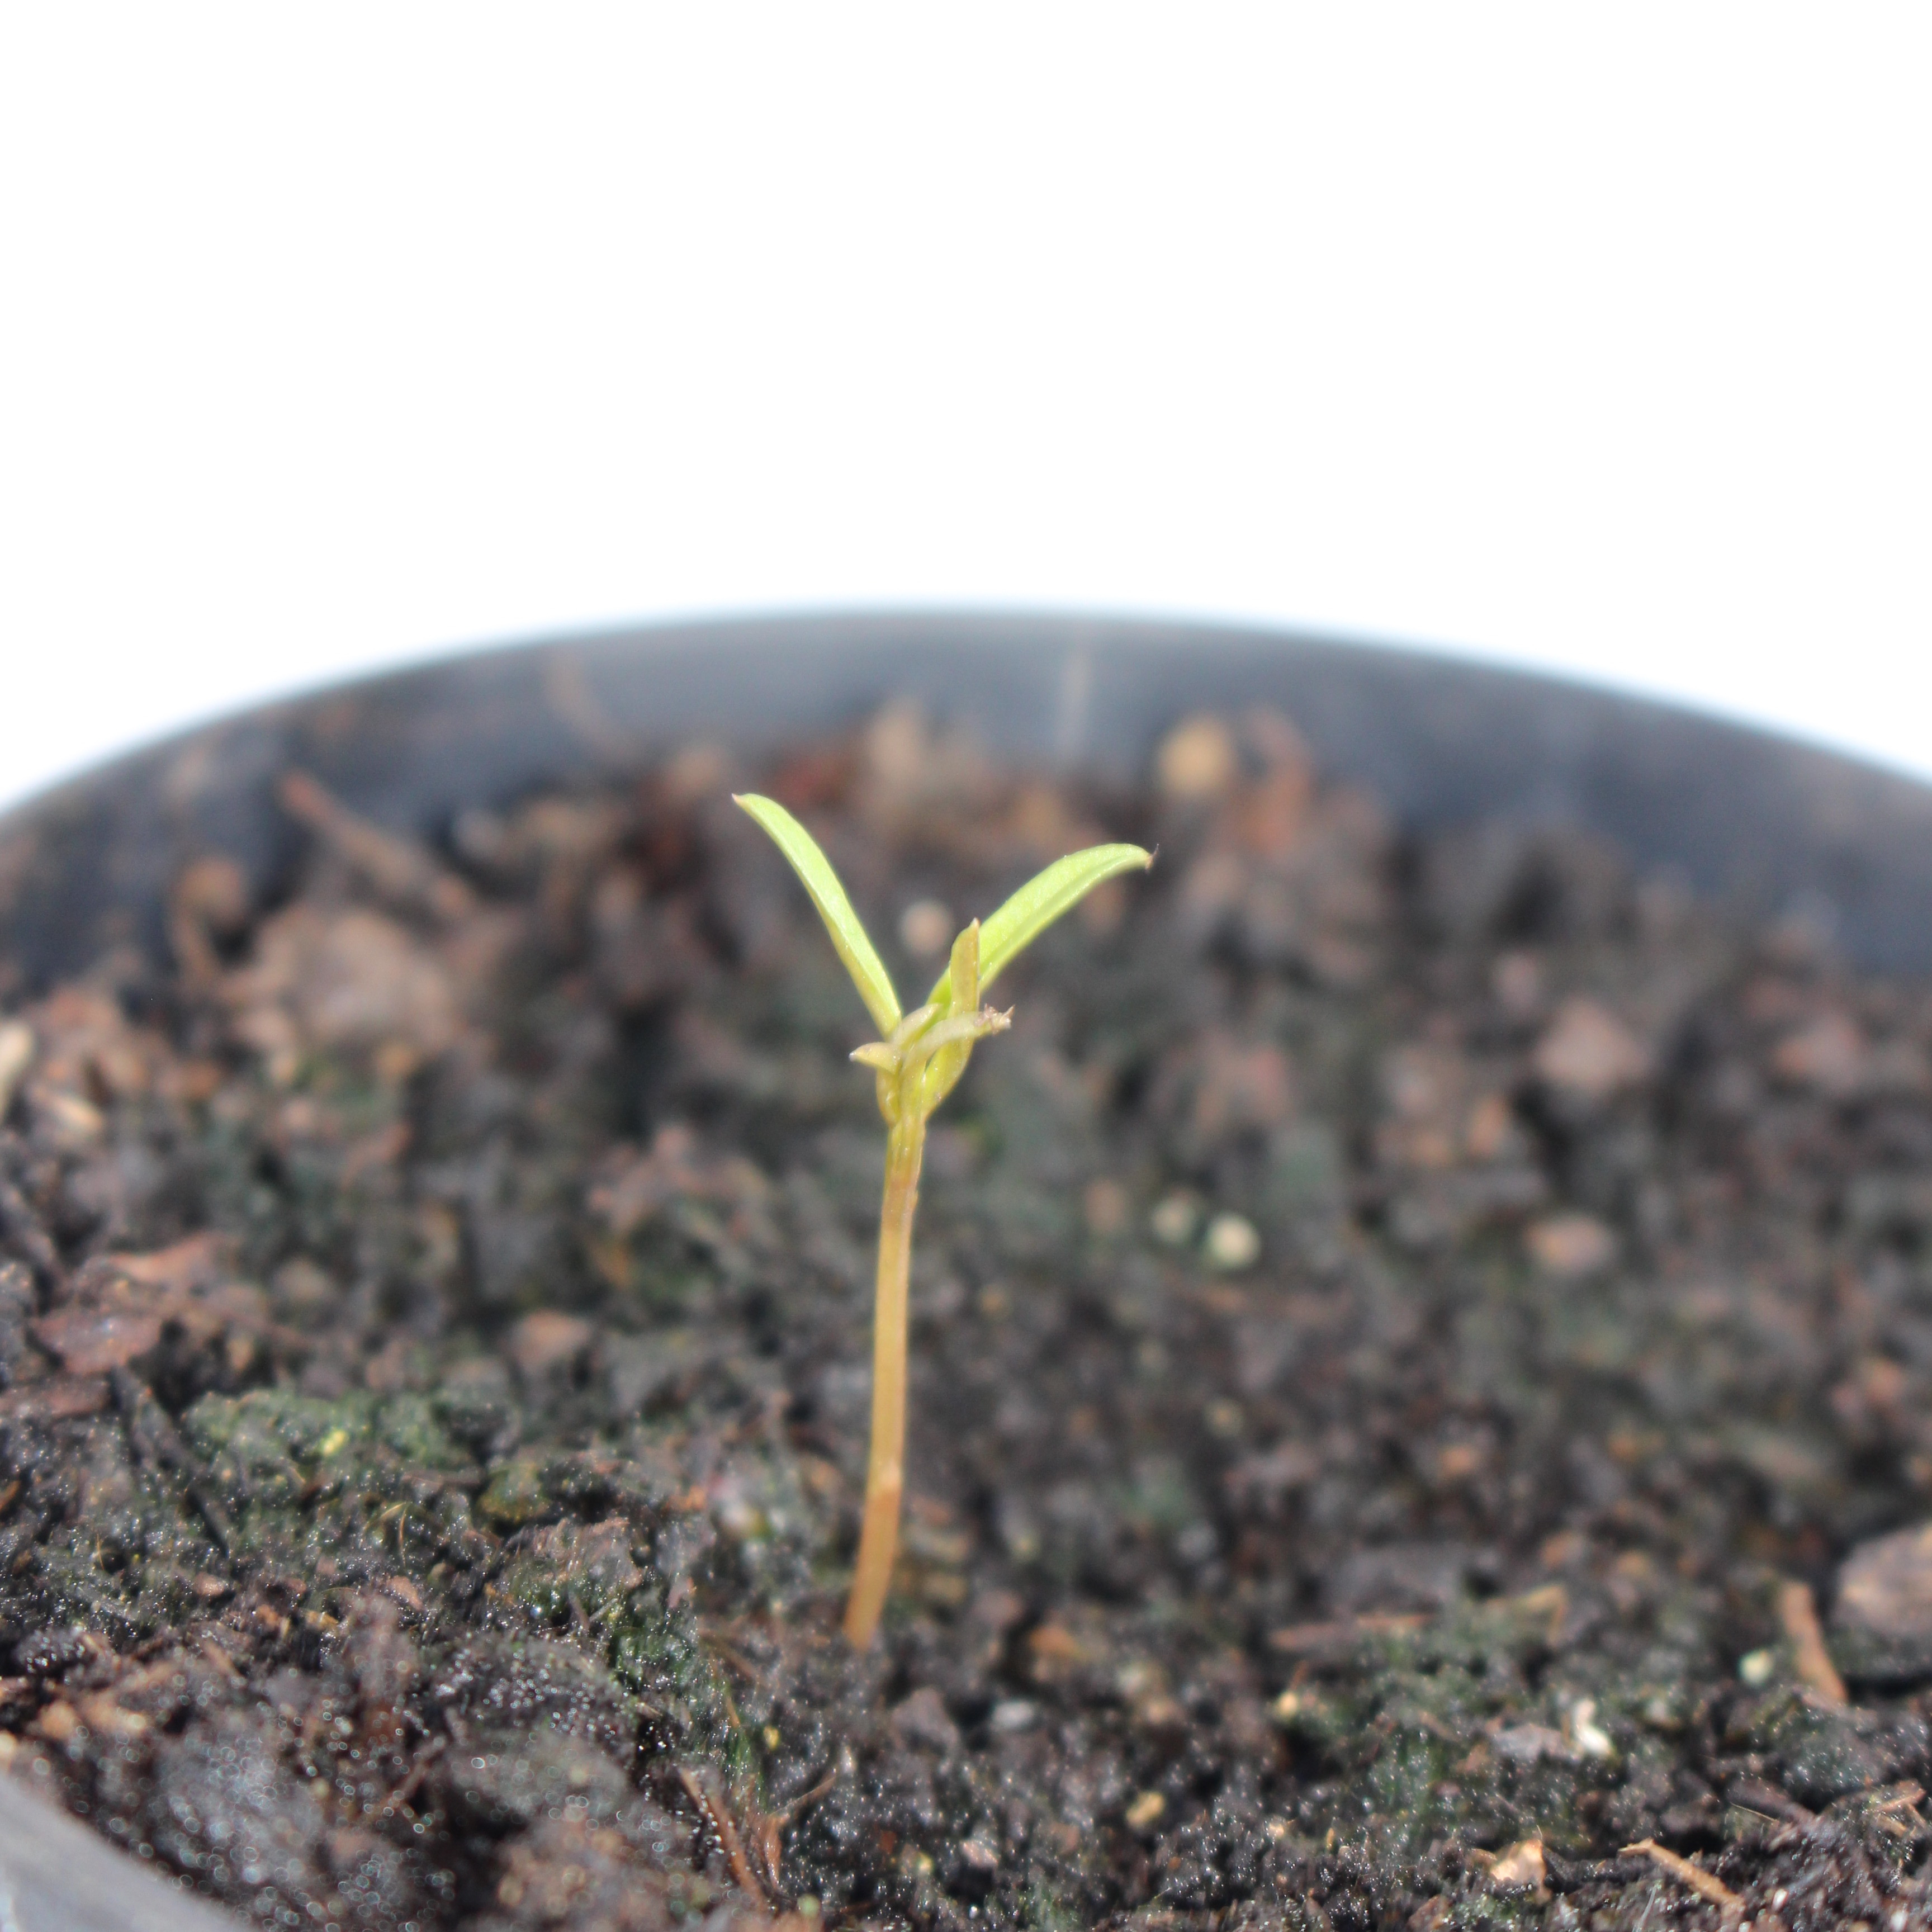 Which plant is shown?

Vicia sativa
